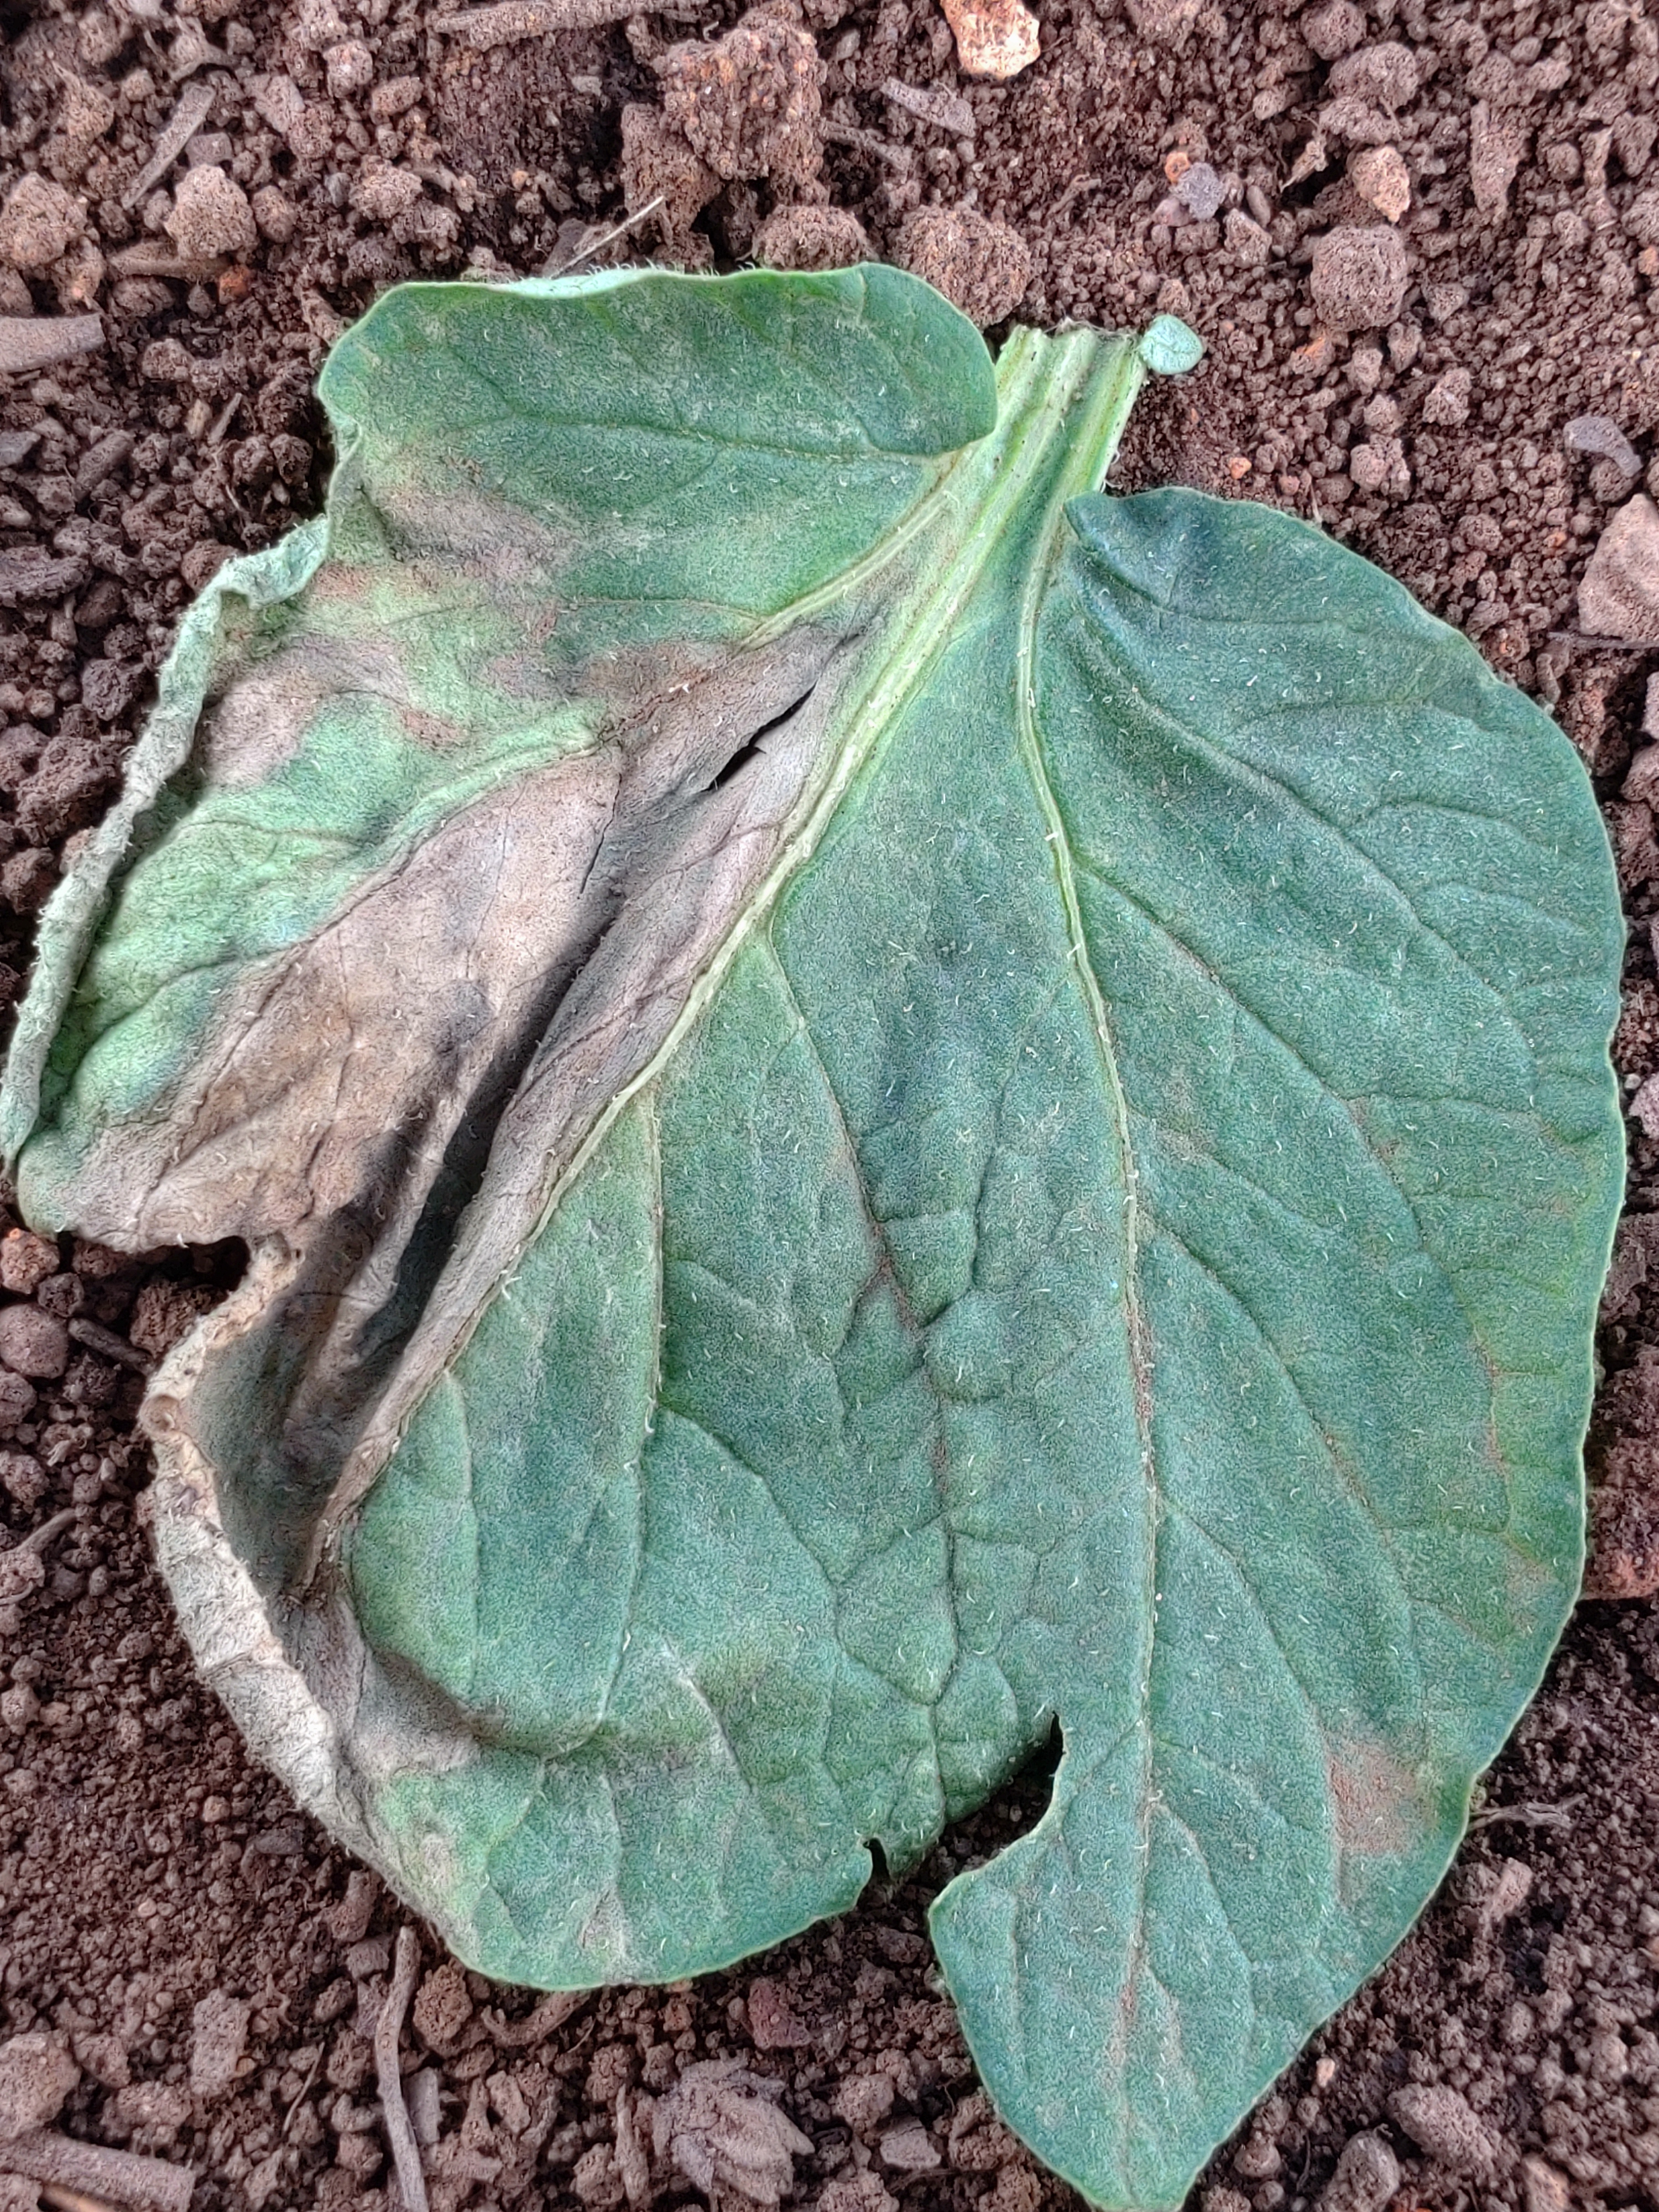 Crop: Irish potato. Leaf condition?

early blight
